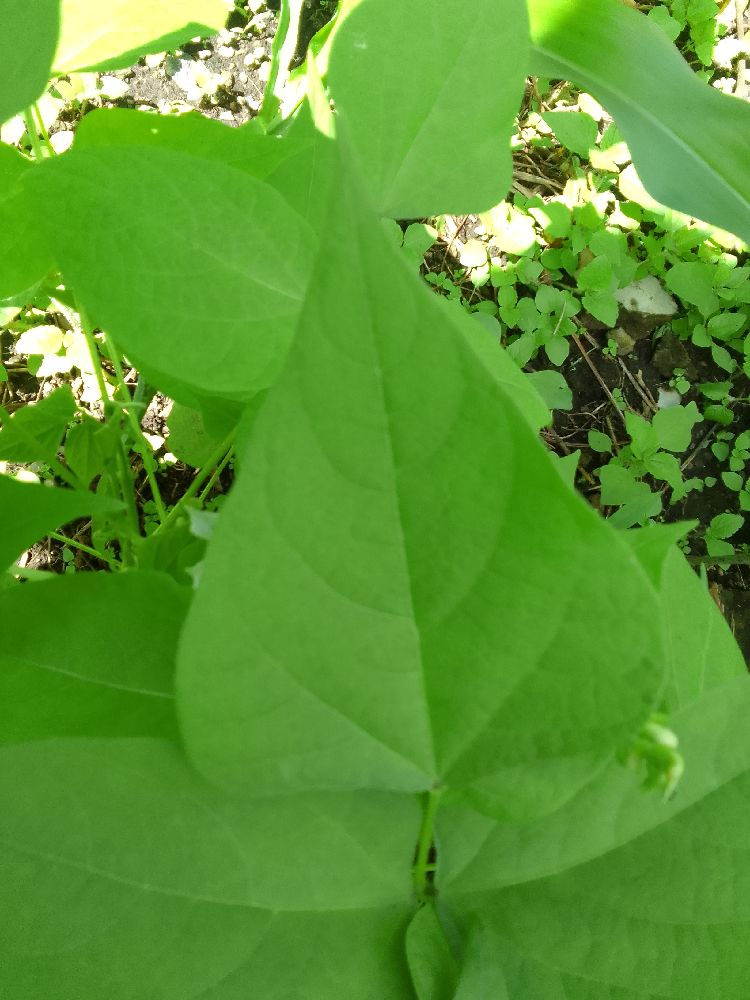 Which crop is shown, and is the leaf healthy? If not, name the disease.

common bean, healthy
